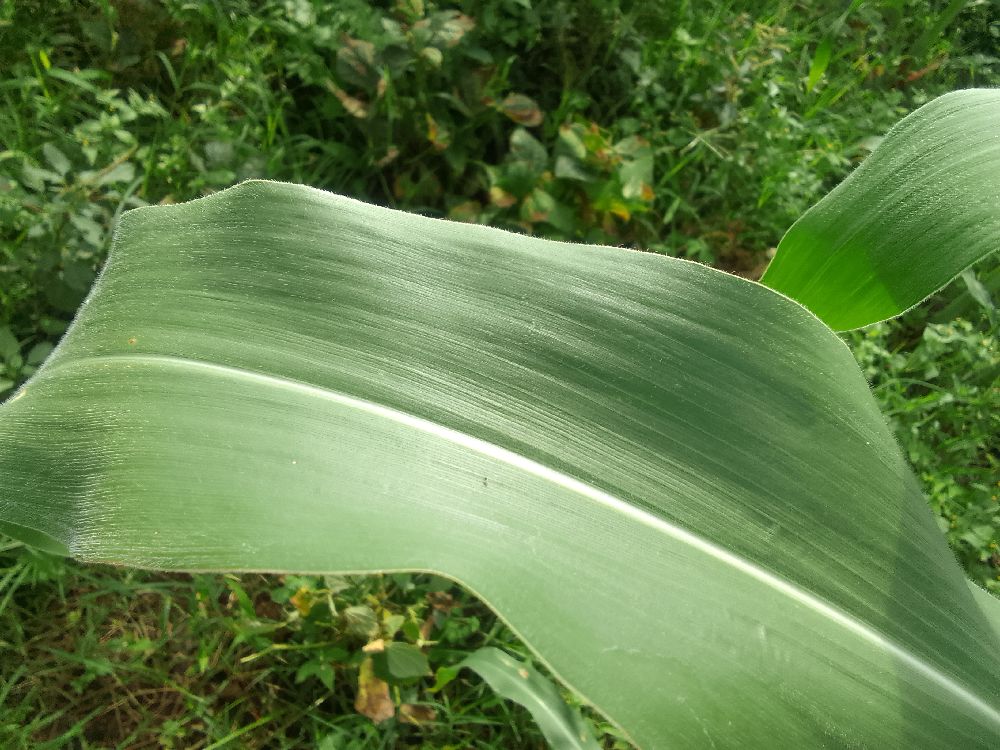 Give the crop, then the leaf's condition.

maize, healthy
